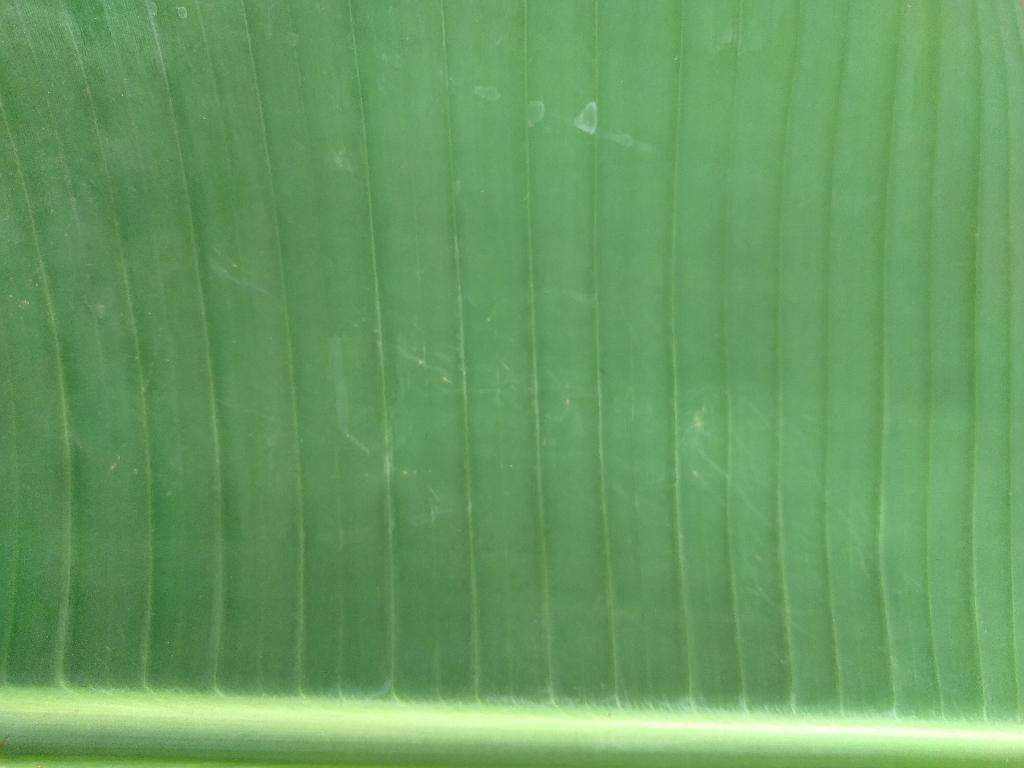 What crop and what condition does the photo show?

banana, healthy
